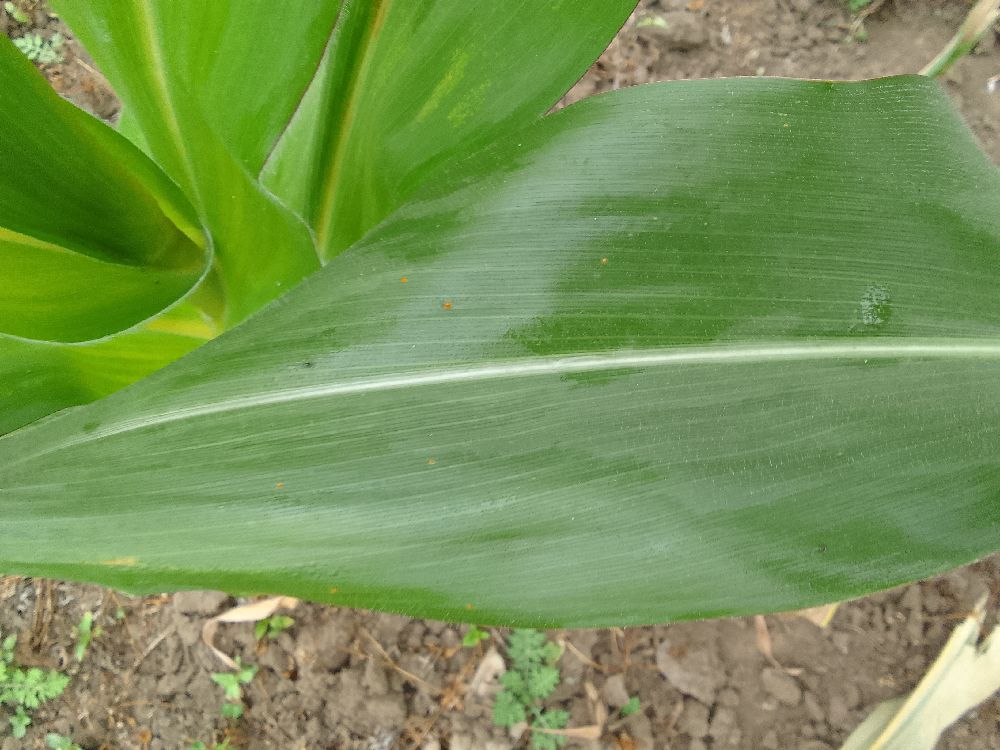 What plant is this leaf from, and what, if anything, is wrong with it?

maize, healthy
